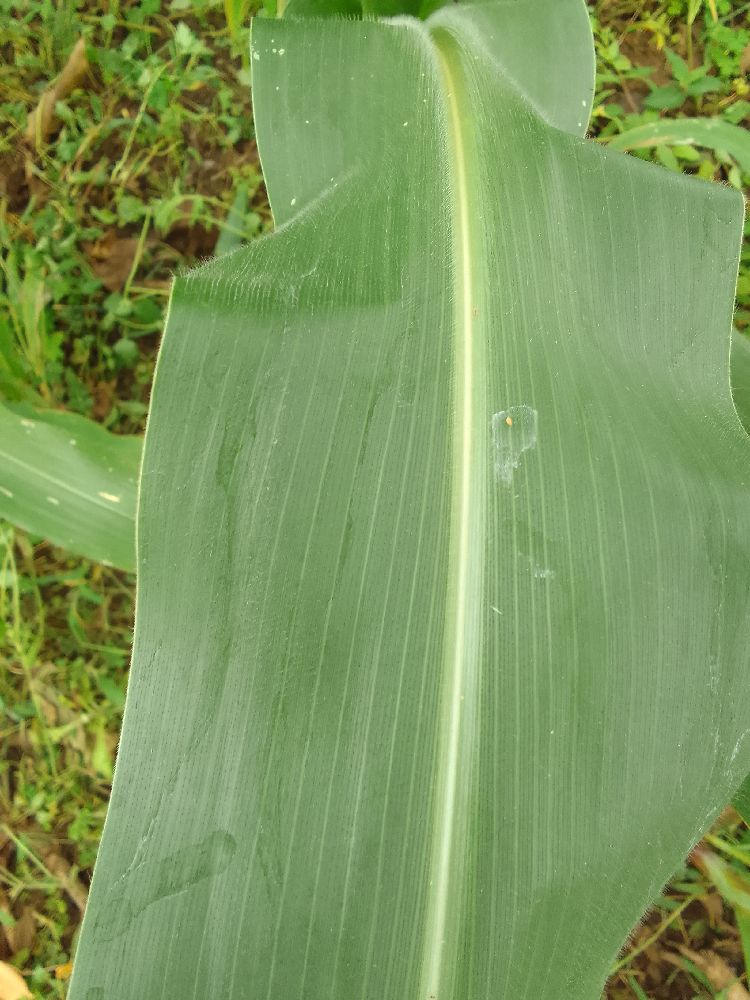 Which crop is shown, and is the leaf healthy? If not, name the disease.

maize, healthy
